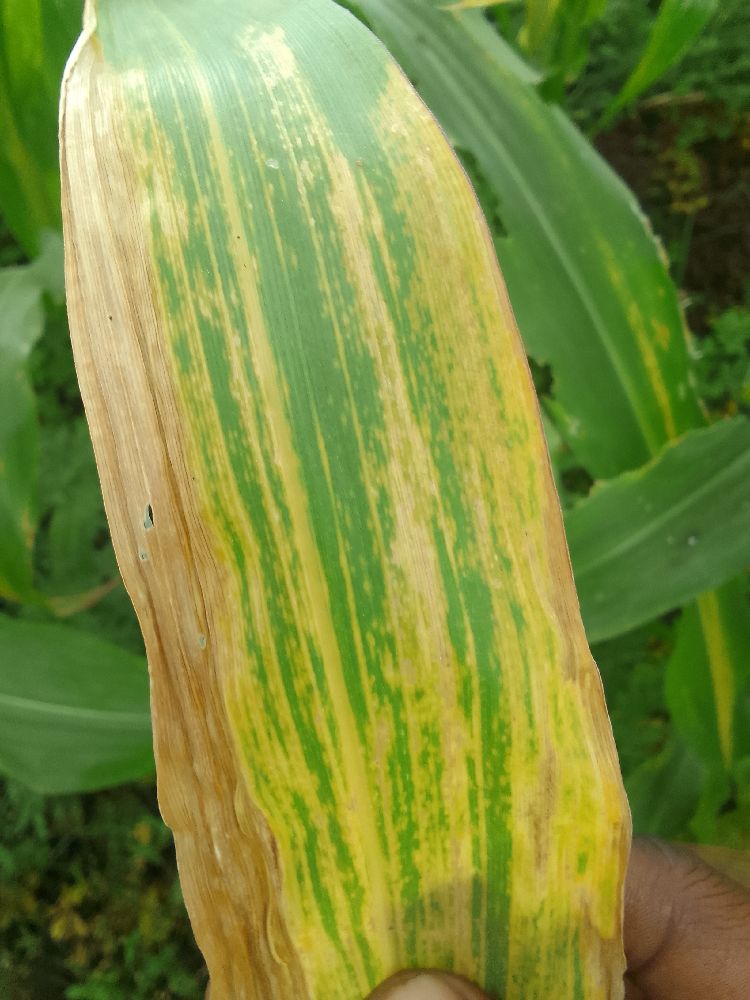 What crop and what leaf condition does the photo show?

maize, maize lethal necrosis
